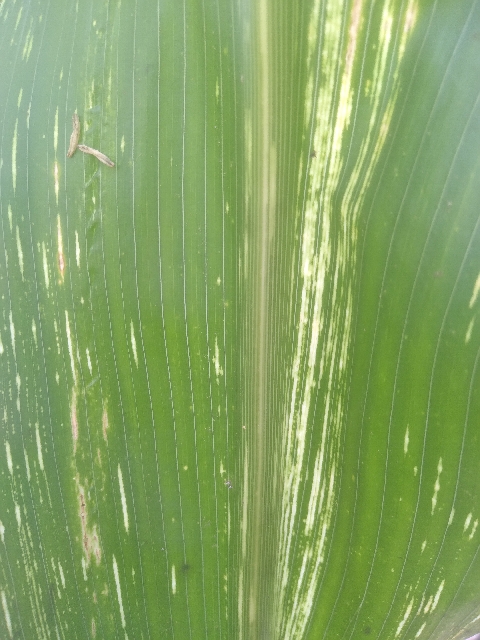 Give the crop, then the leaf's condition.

maize, maize streak virus
